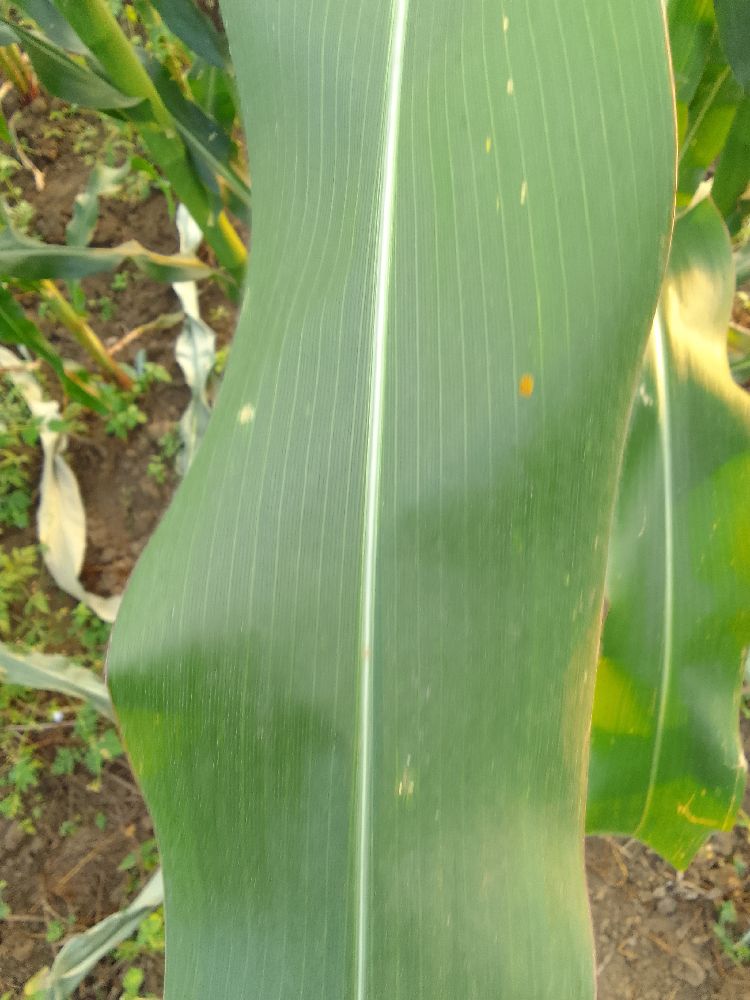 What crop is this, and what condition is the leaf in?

maize, healthy
